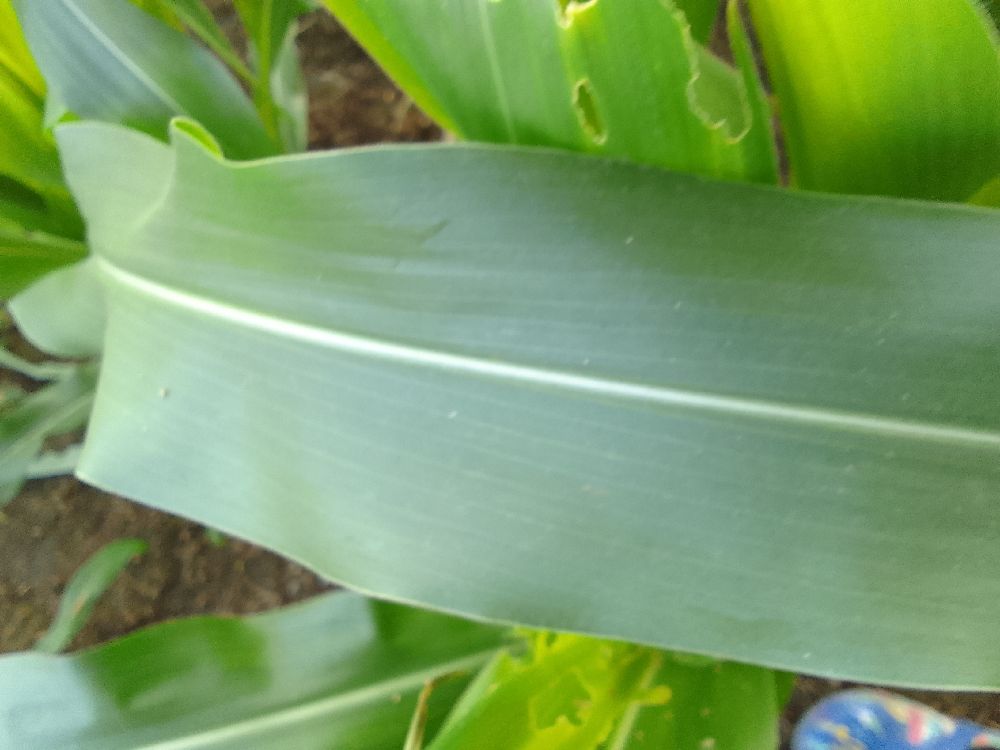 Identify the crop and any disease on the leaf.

maize, healthy
